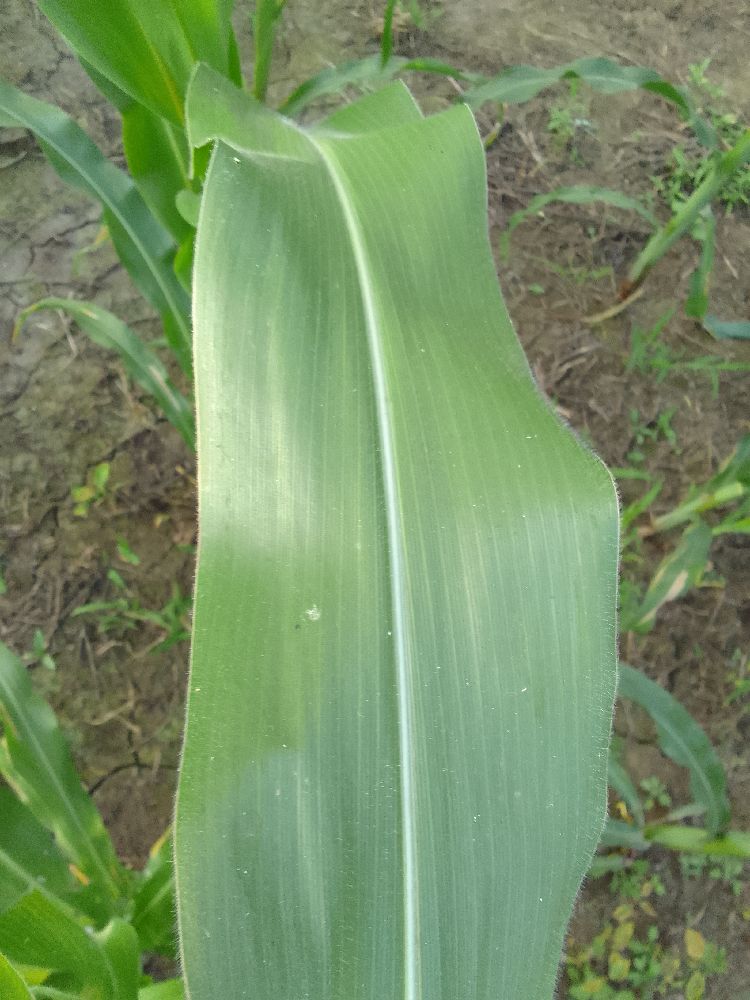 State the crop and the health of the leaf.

maize, healthy
